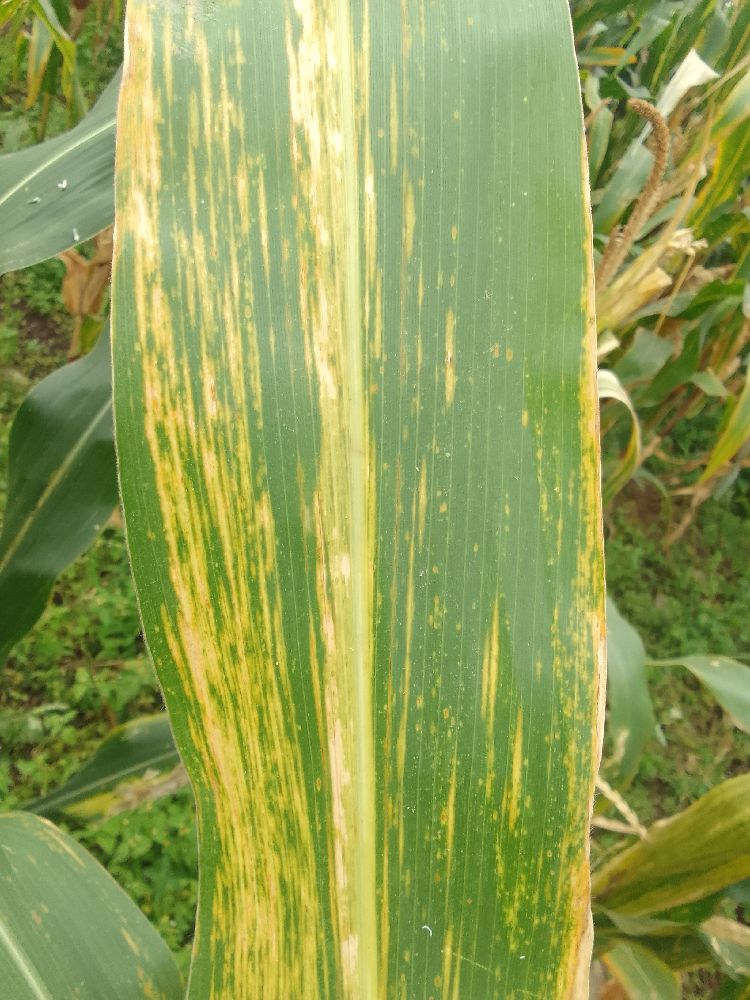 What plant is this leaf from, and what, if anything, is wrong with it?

maize, maize lethal necrosis
